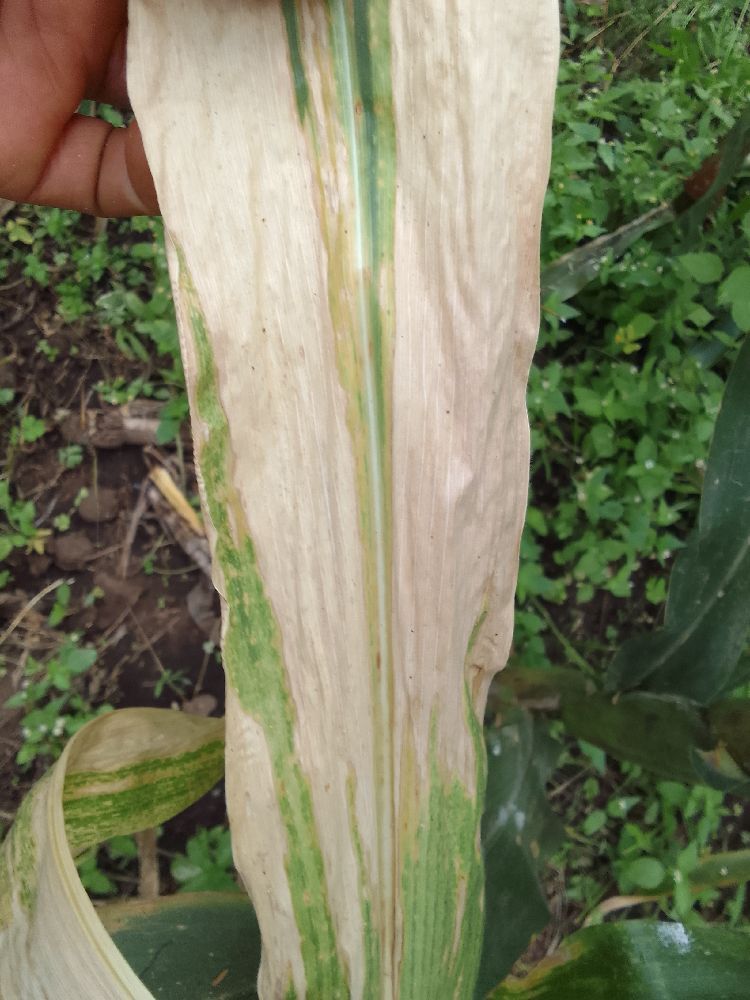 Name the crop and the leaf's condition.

maize, maize lethal necrosis
